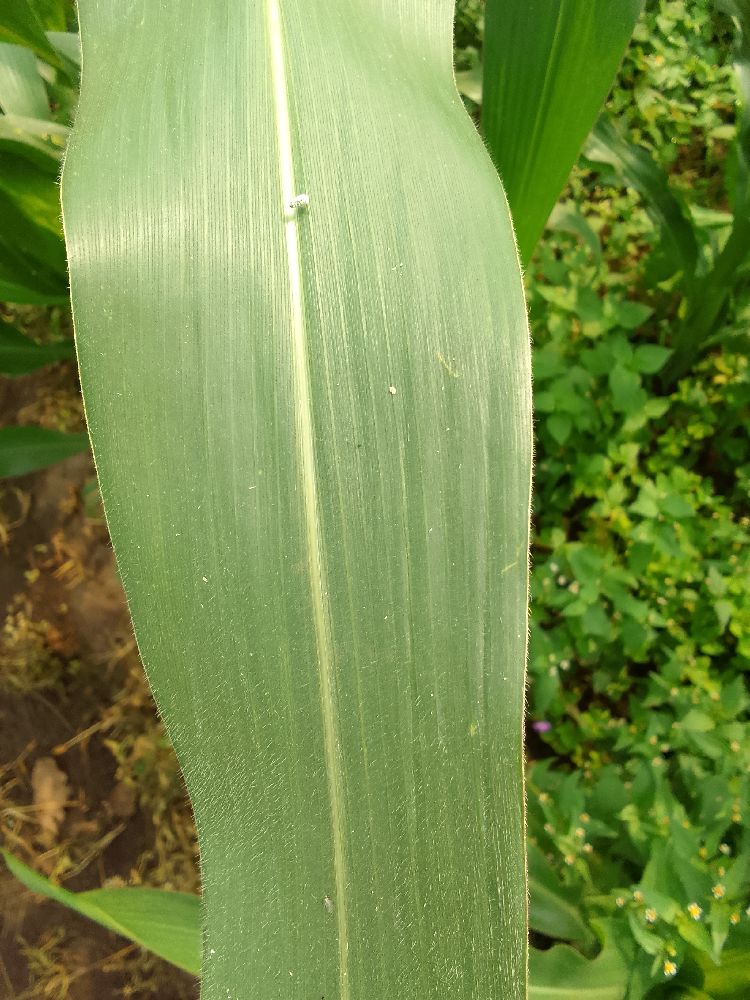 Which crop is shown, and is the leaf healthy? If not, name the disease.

maize, healthy
